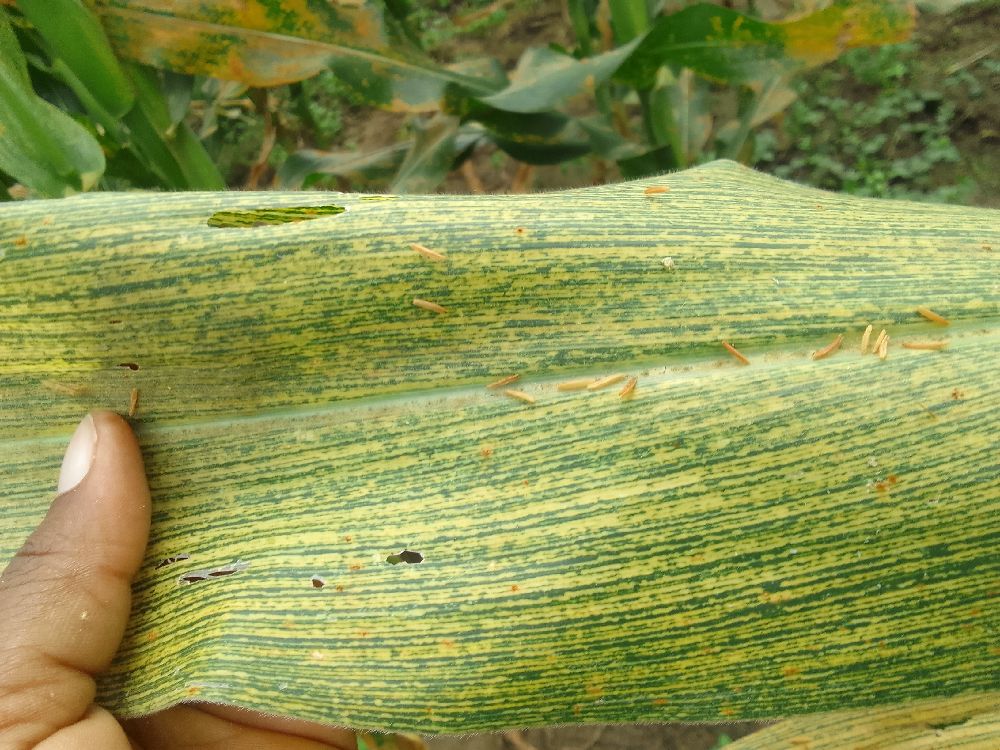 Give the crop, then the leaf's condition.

maize, maize streak virus
